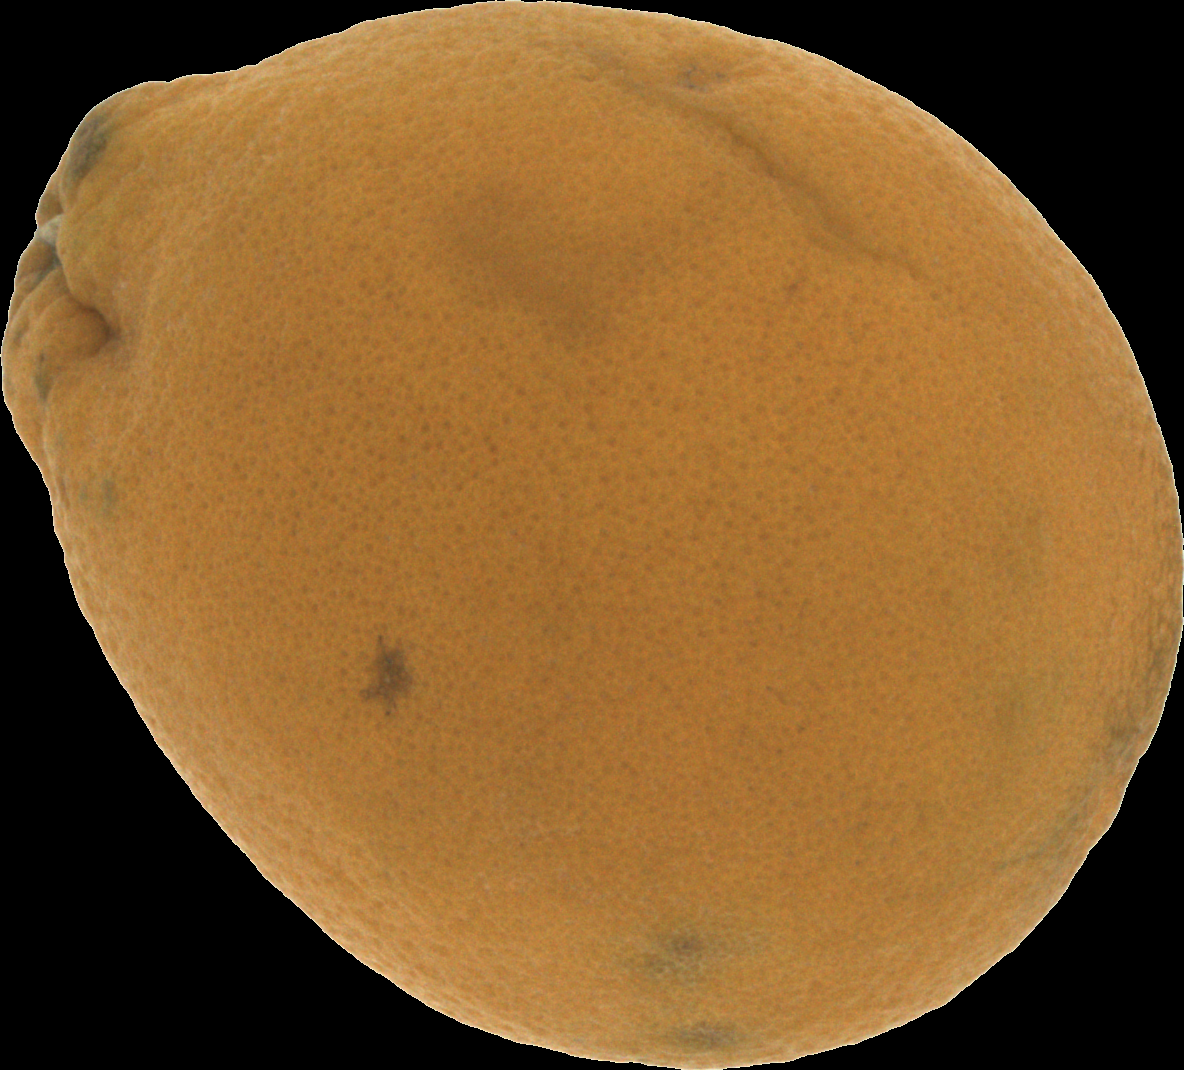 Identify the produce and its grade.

orange, bad
